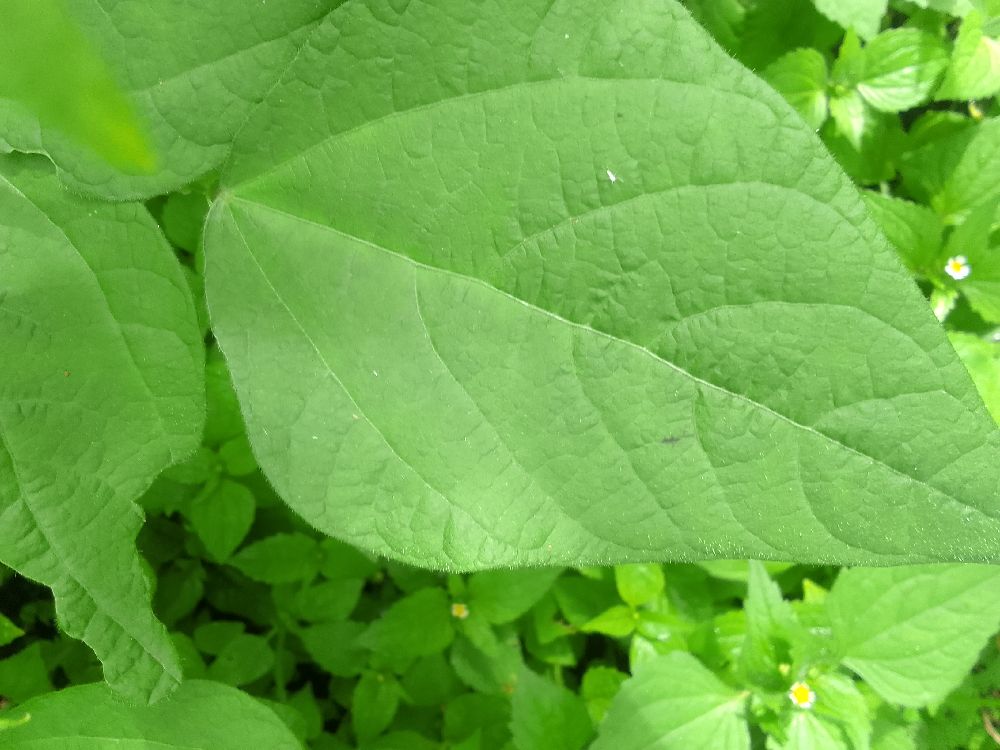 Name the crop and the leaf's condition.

common bean, healthy
